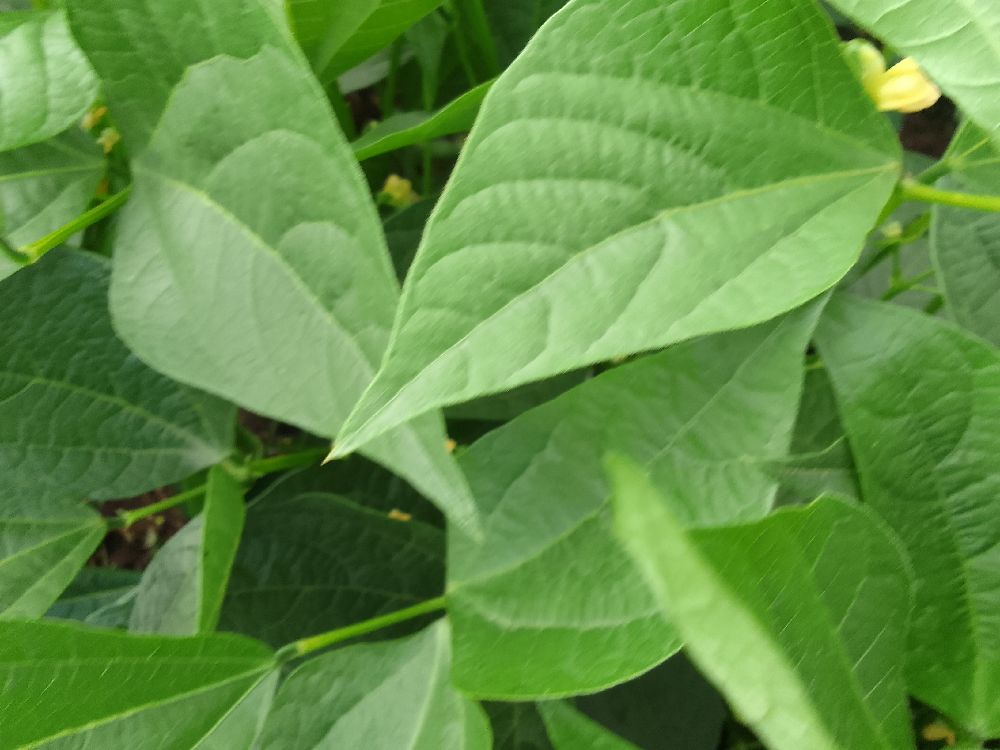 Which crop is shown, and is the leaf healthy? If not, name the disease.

common bean, healthy
